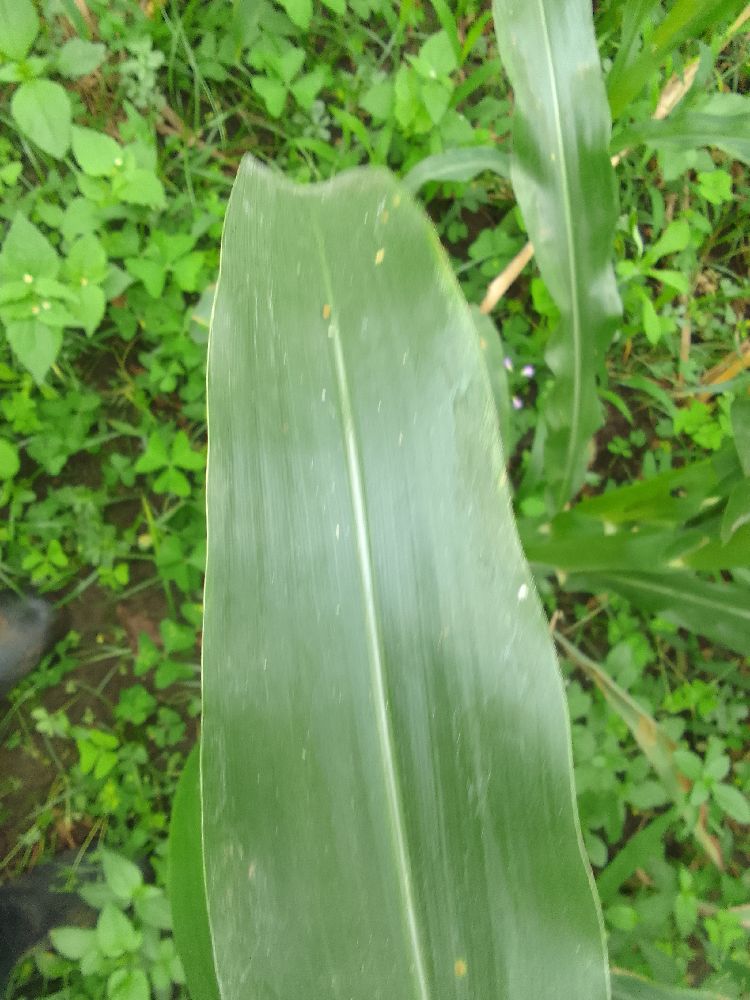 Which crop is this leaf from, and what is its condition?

maize, healthy
